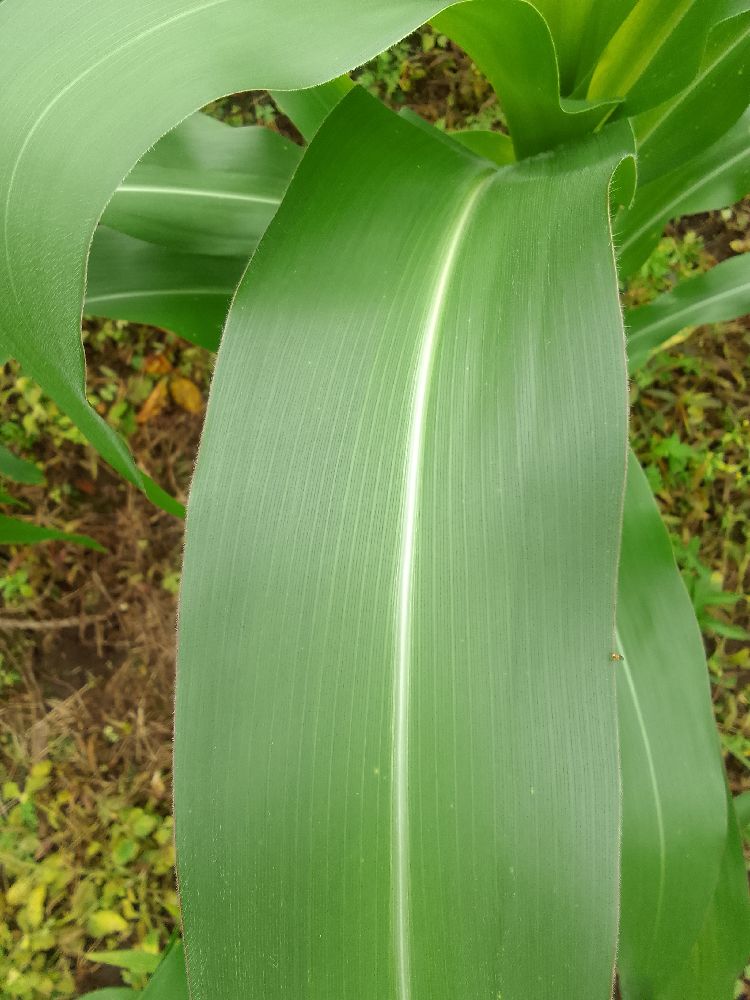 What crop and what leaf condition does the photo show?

maize, healthy
